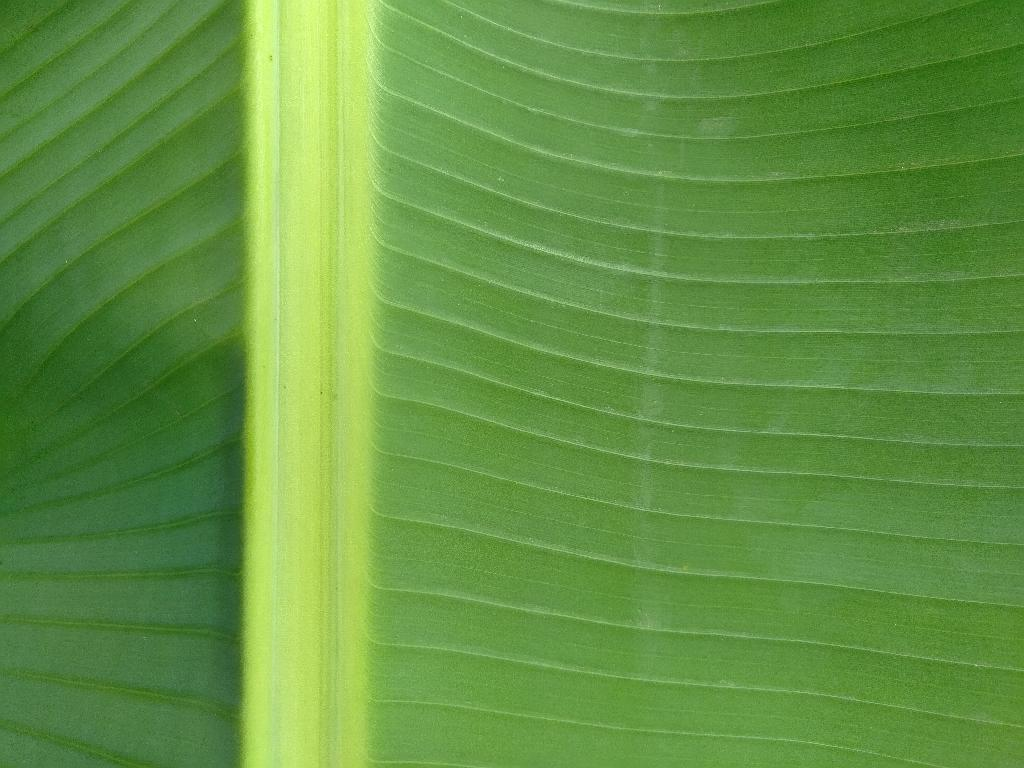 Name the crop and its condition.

banana, healthy
